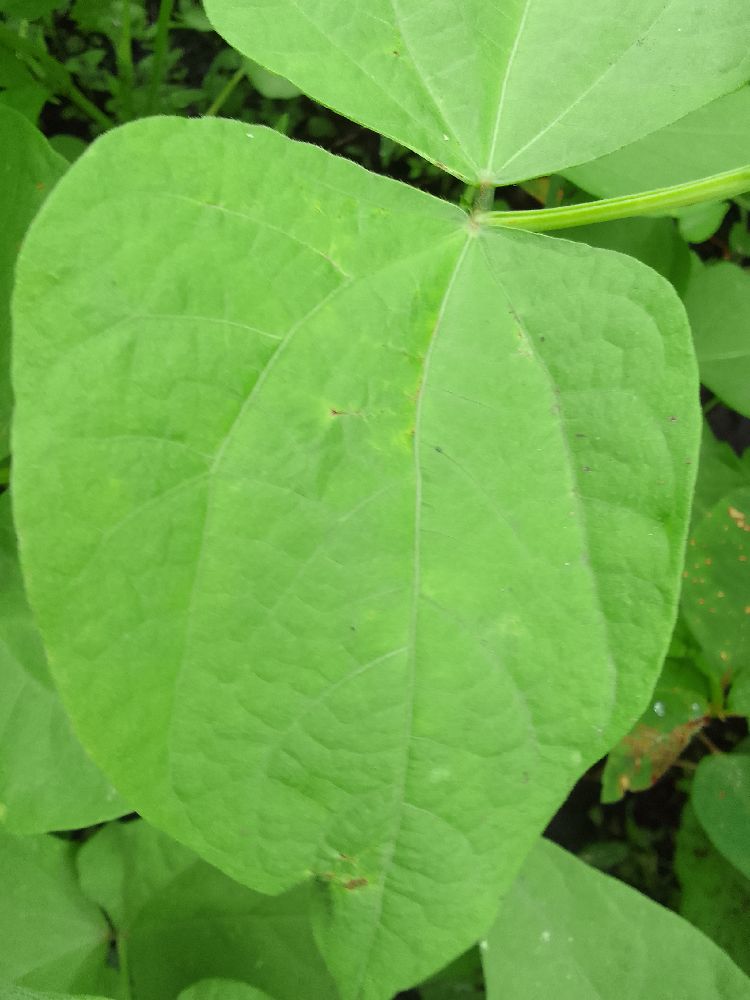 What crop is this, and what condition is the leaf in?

common bean, healthy
